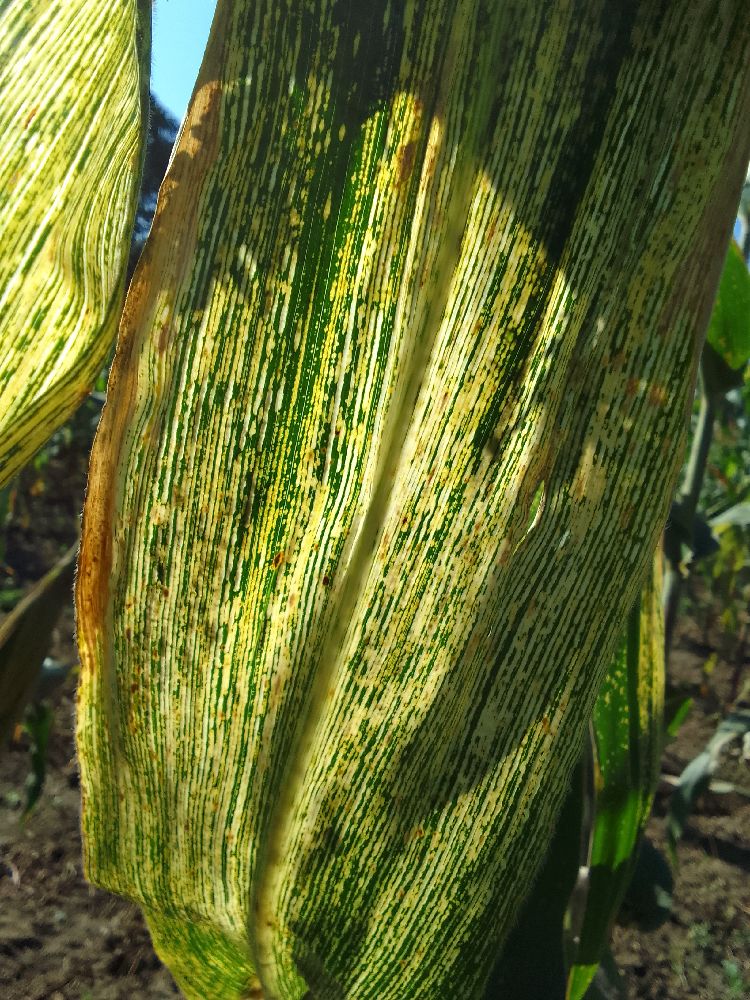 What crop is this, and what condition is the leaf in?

maize, maize streak virus
